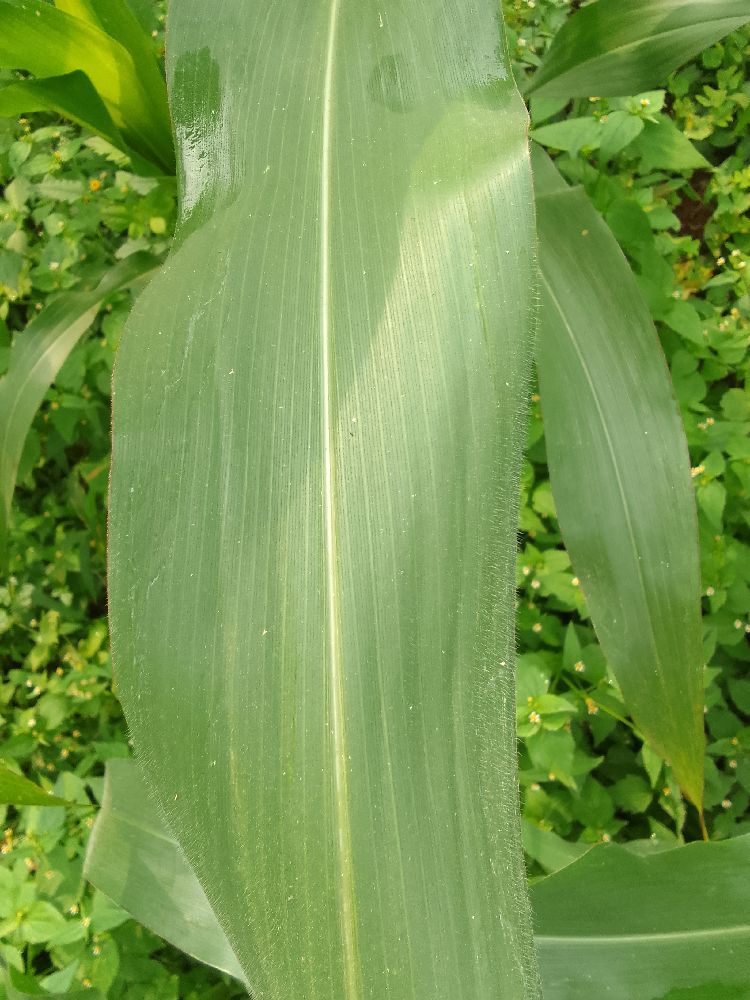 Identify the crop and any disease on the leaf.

maize, healthy
